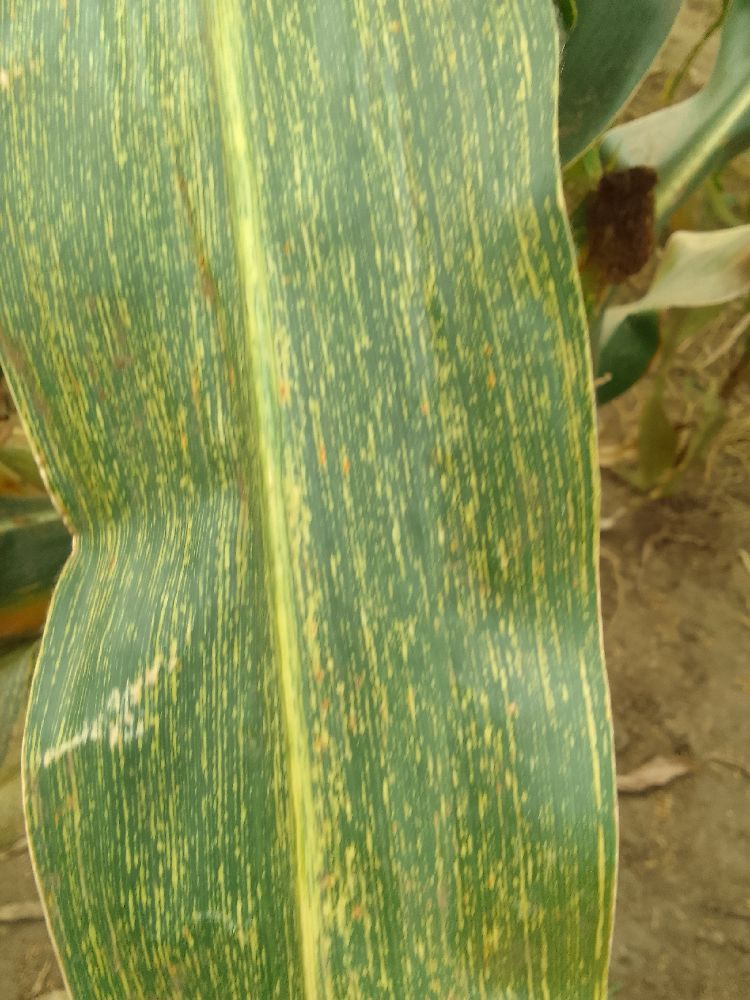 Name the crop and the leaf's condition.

maize, maize streak virus
